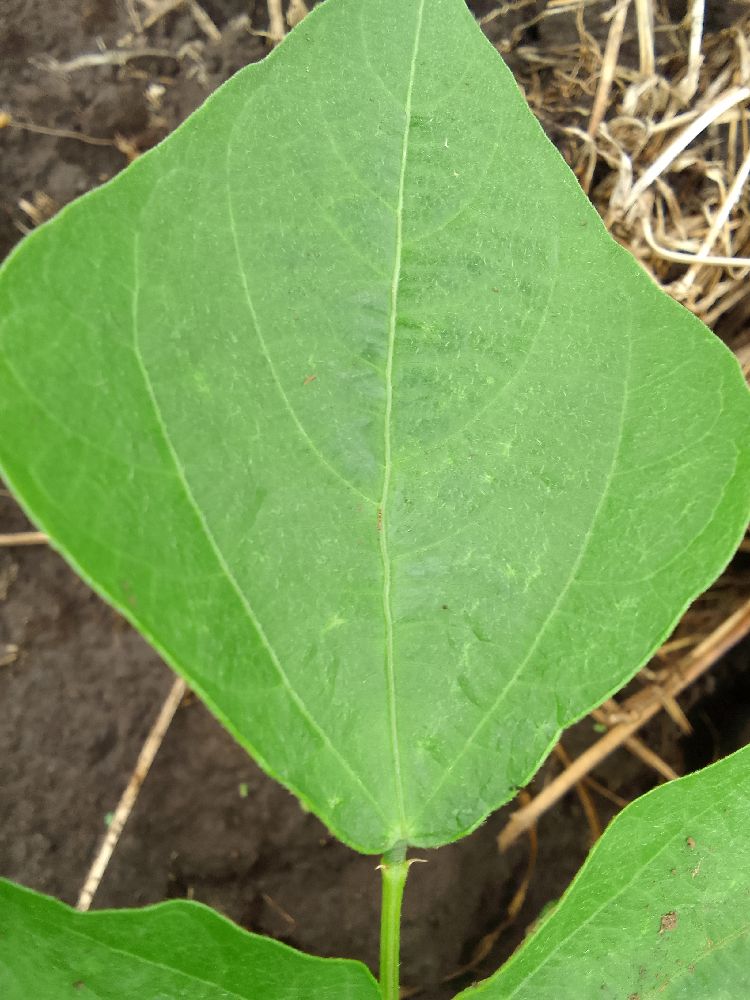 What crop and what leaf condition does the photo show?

common bean, healthy
